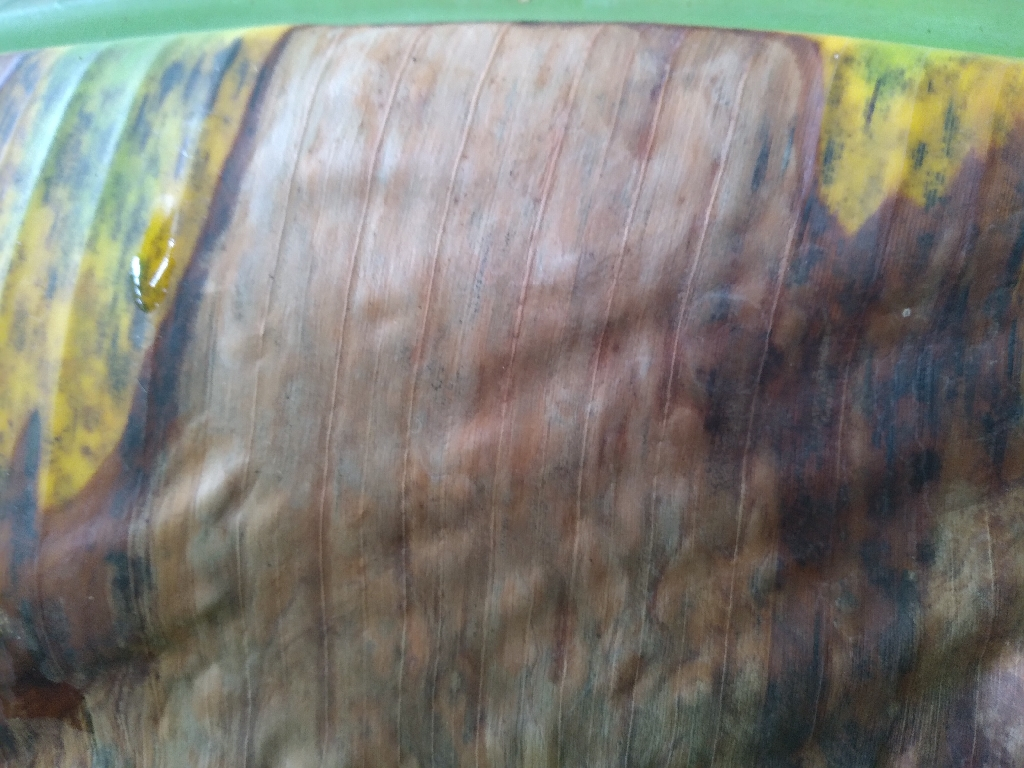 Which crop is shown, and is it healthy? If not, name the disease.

banana, black sigatoka
